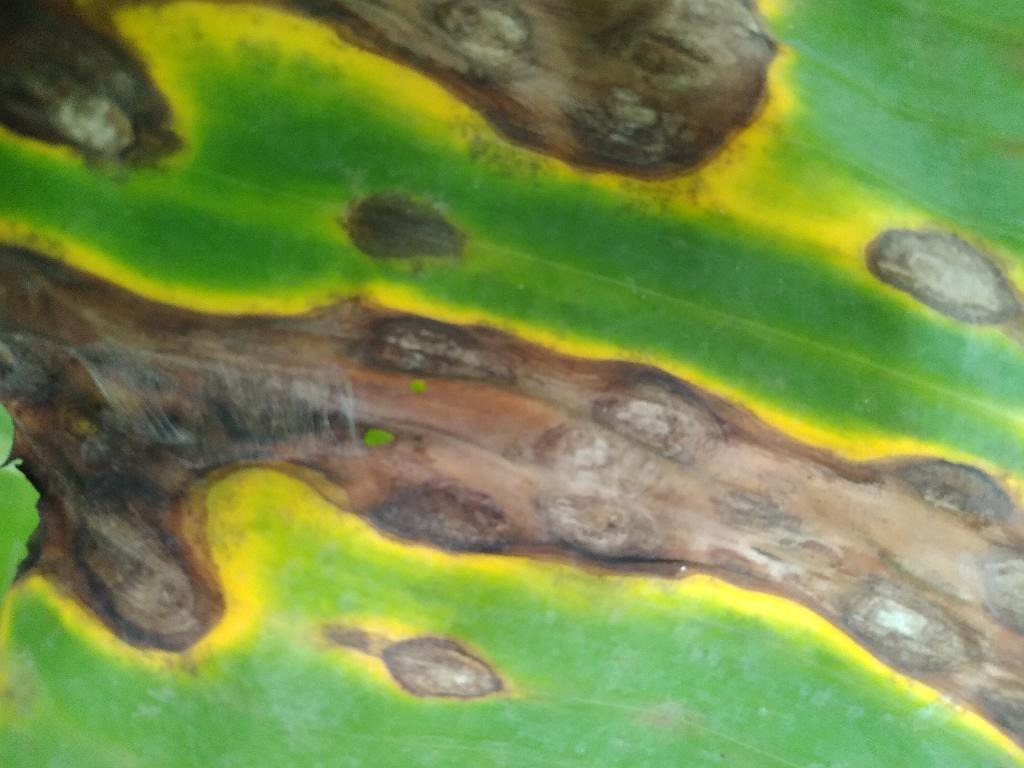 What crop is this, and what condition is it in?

banana, black sigatoka
